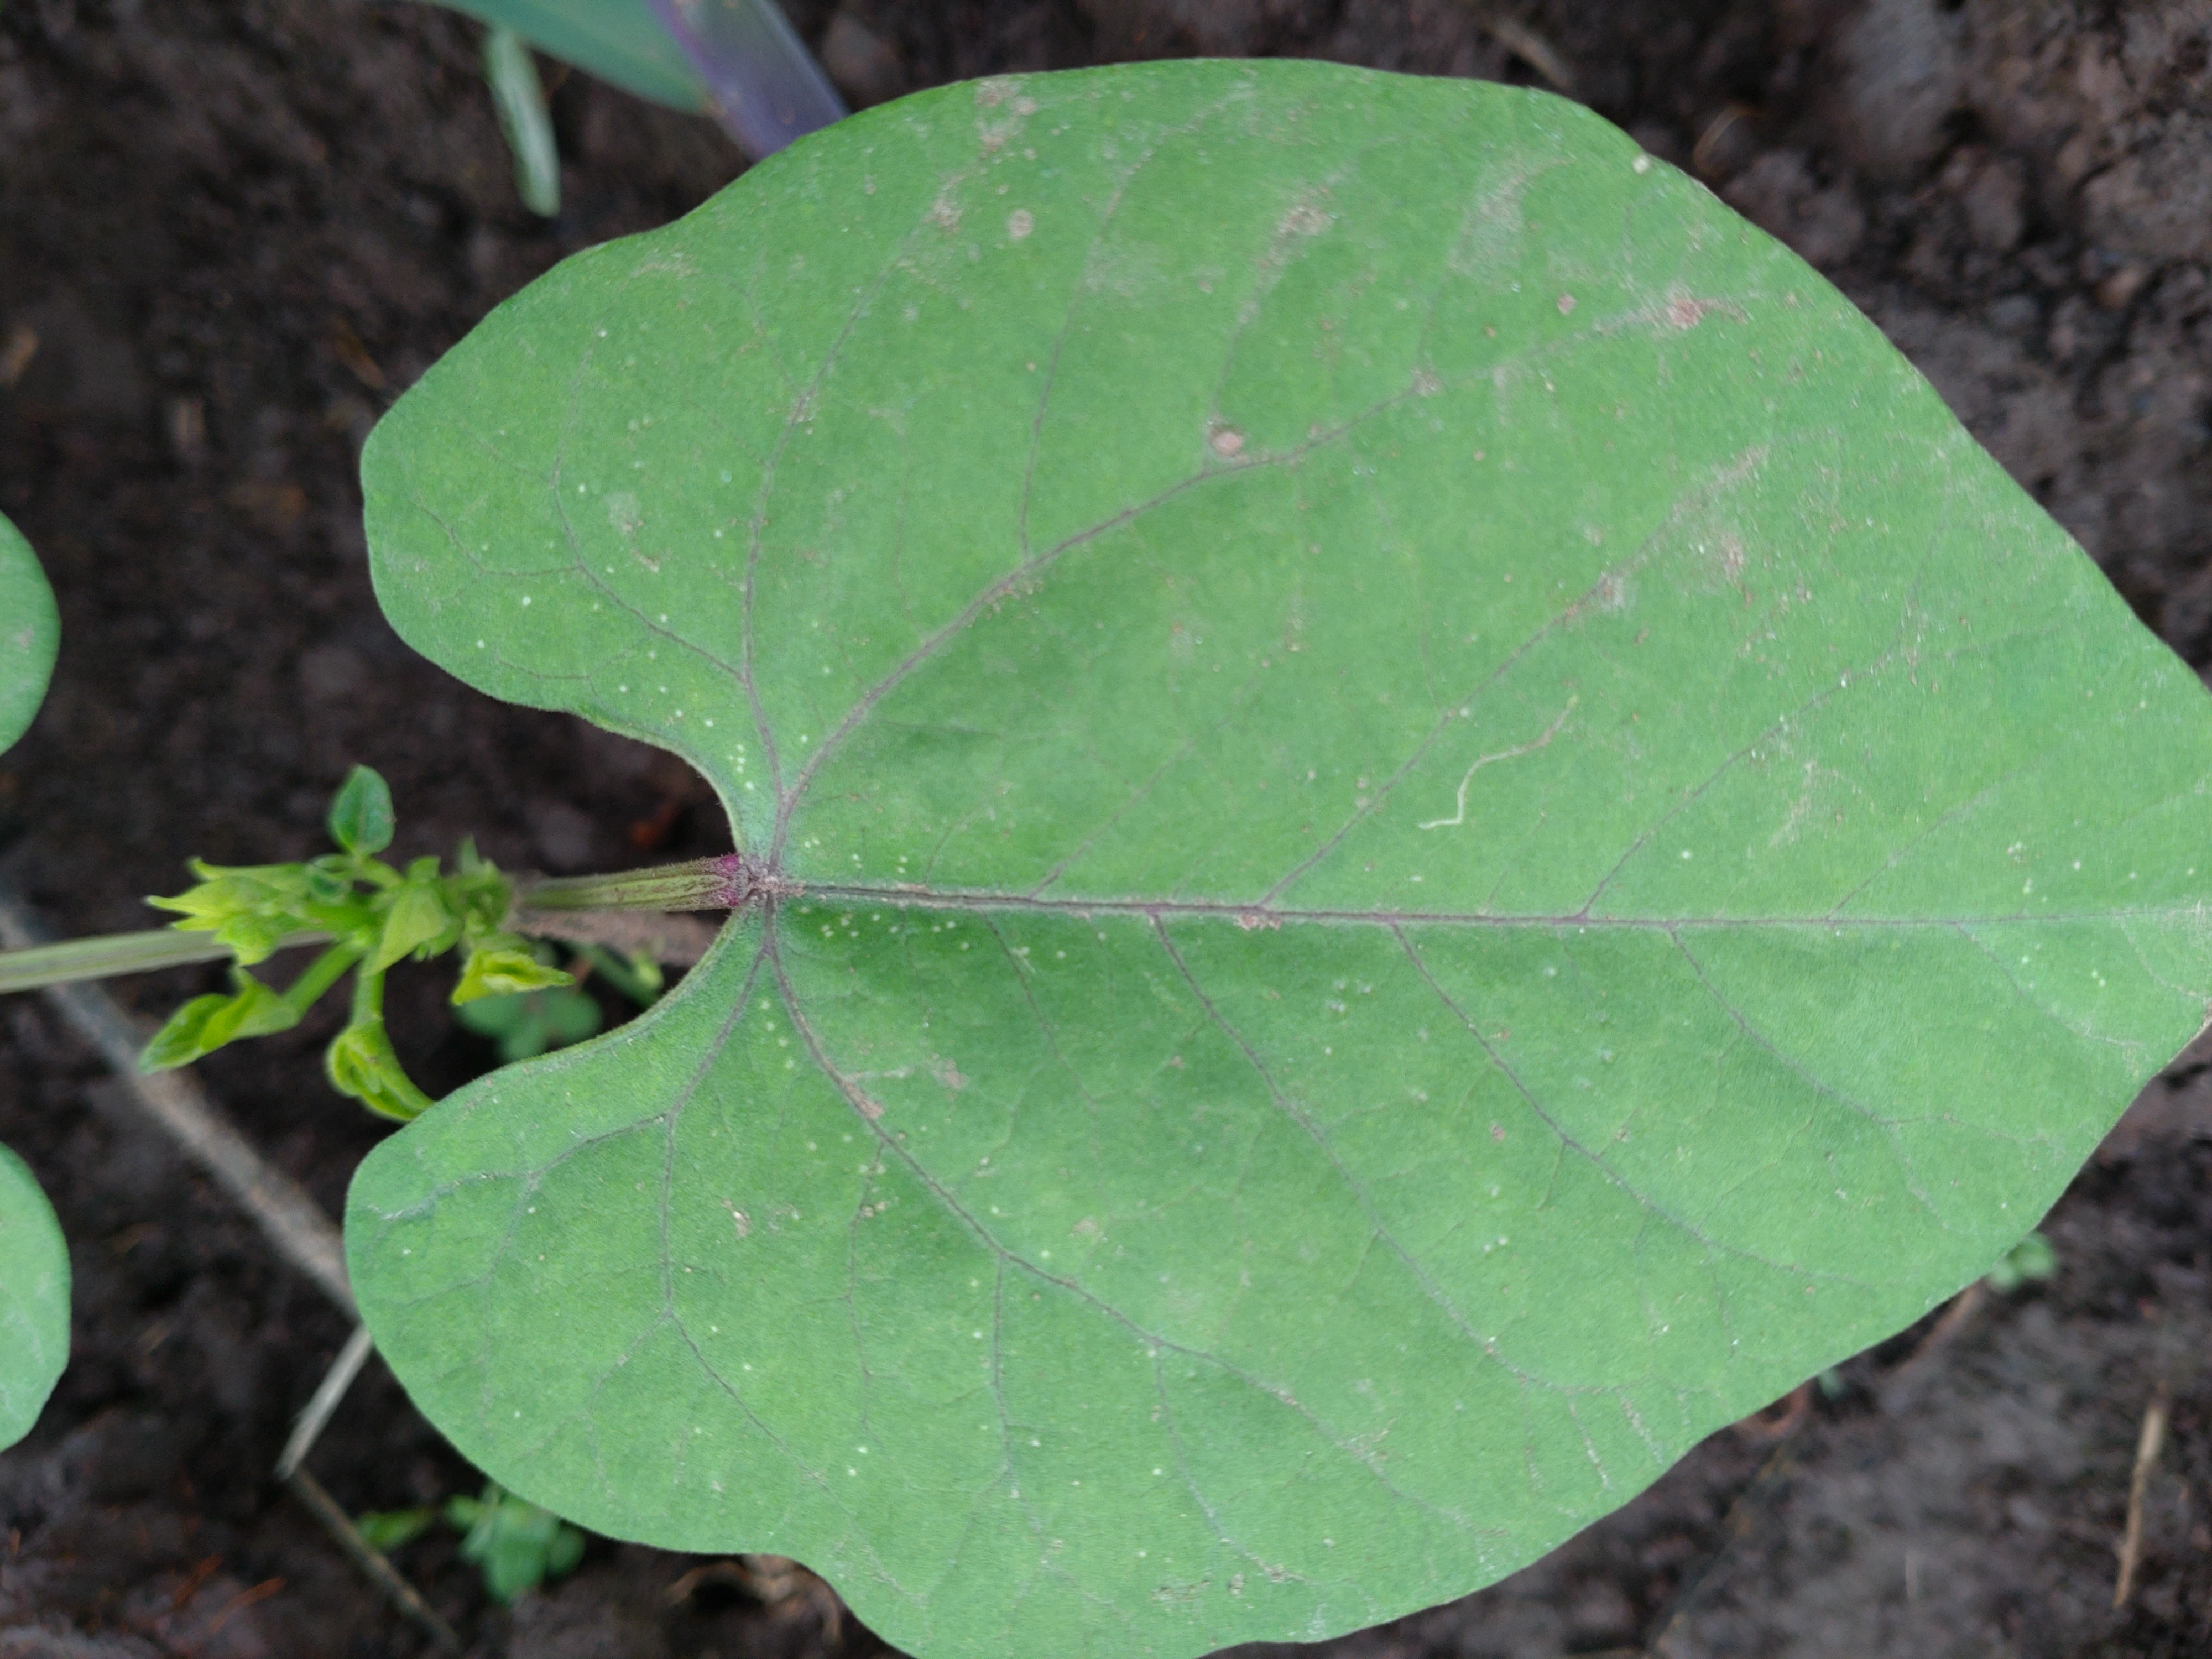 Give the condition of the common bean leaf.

healthy
